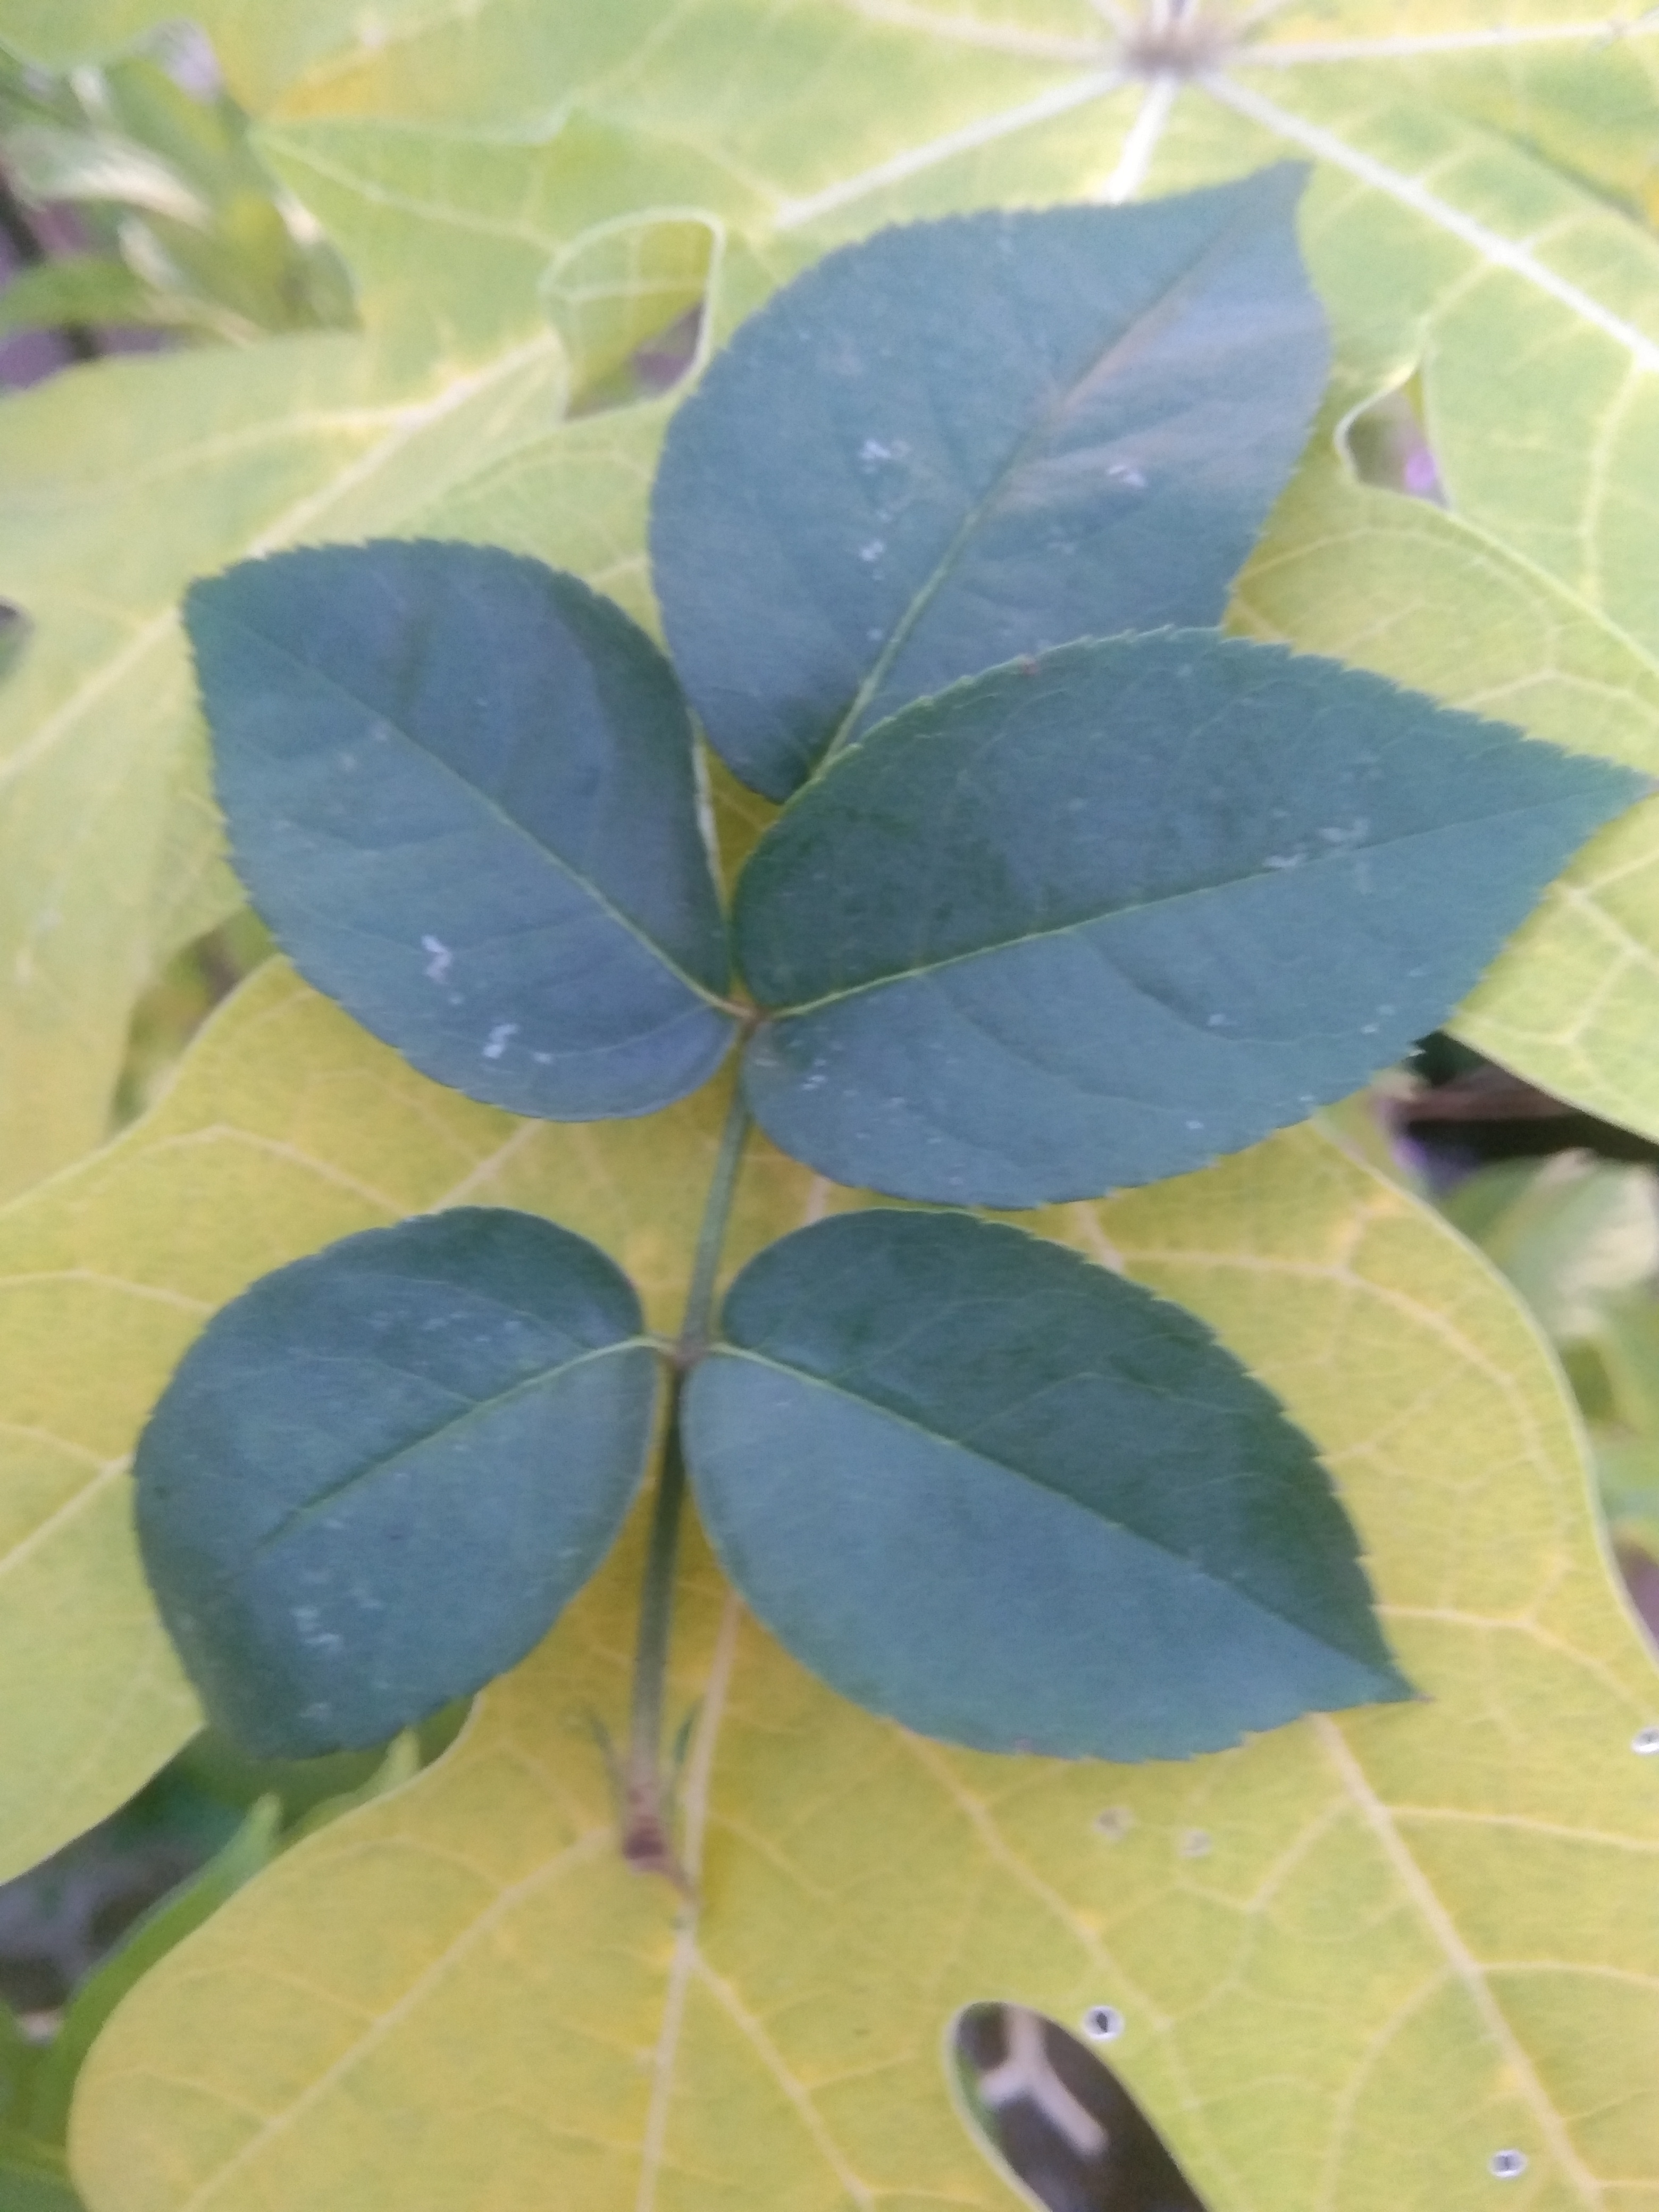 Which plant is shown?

rose
